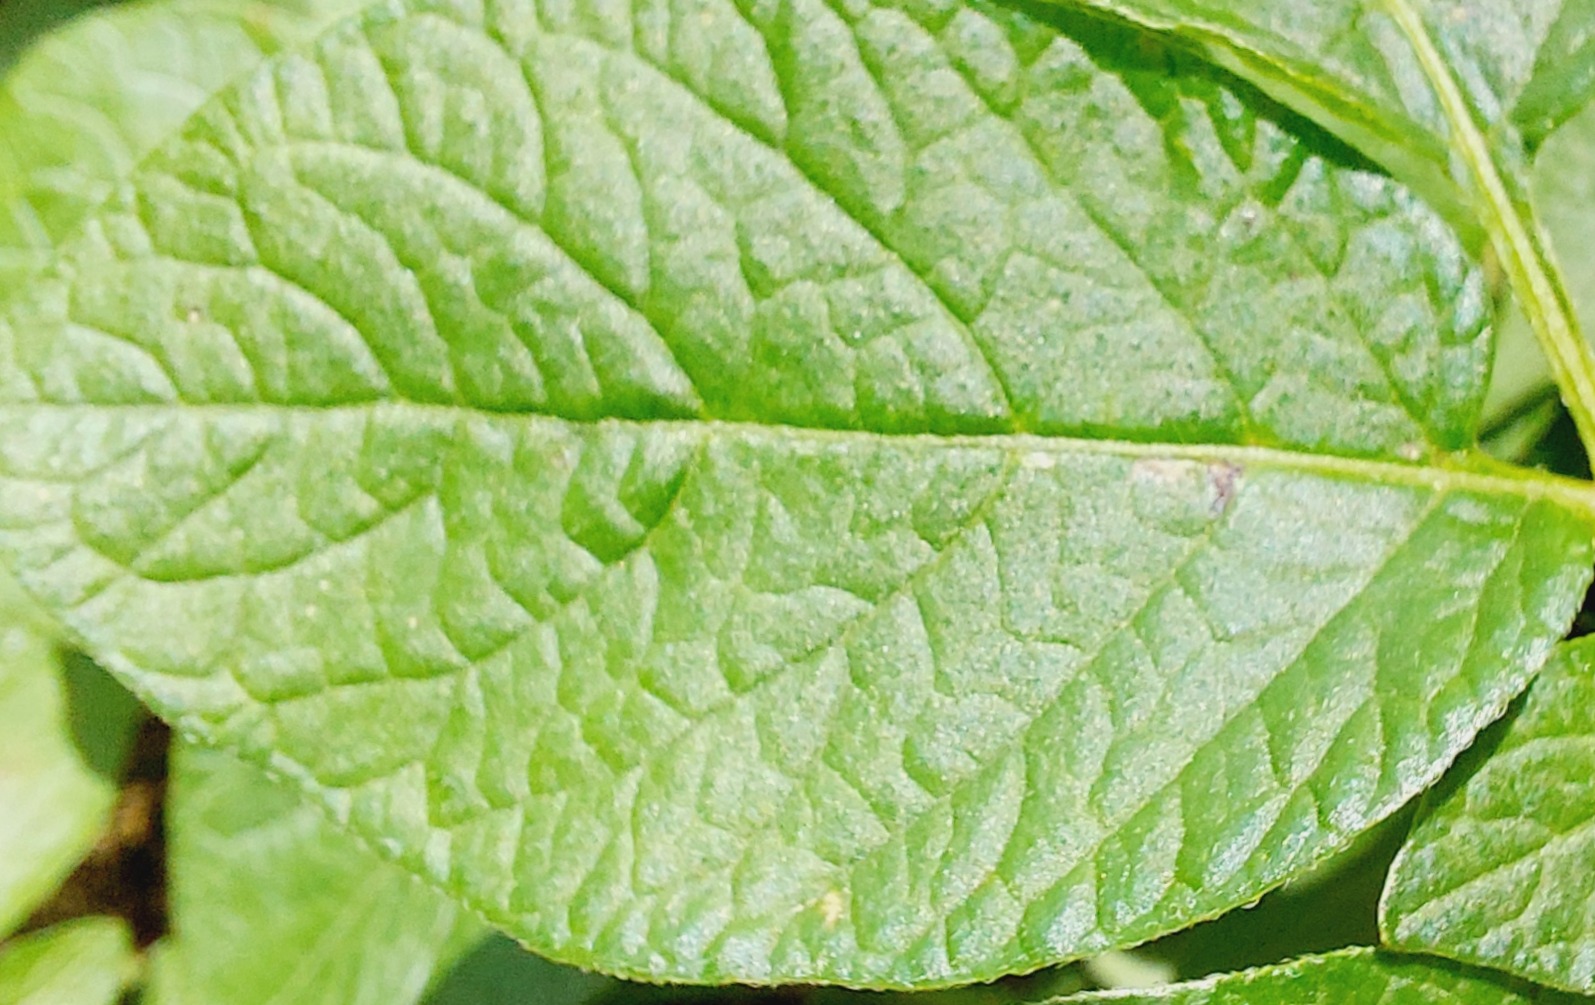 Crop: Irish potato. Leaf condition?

healthy
